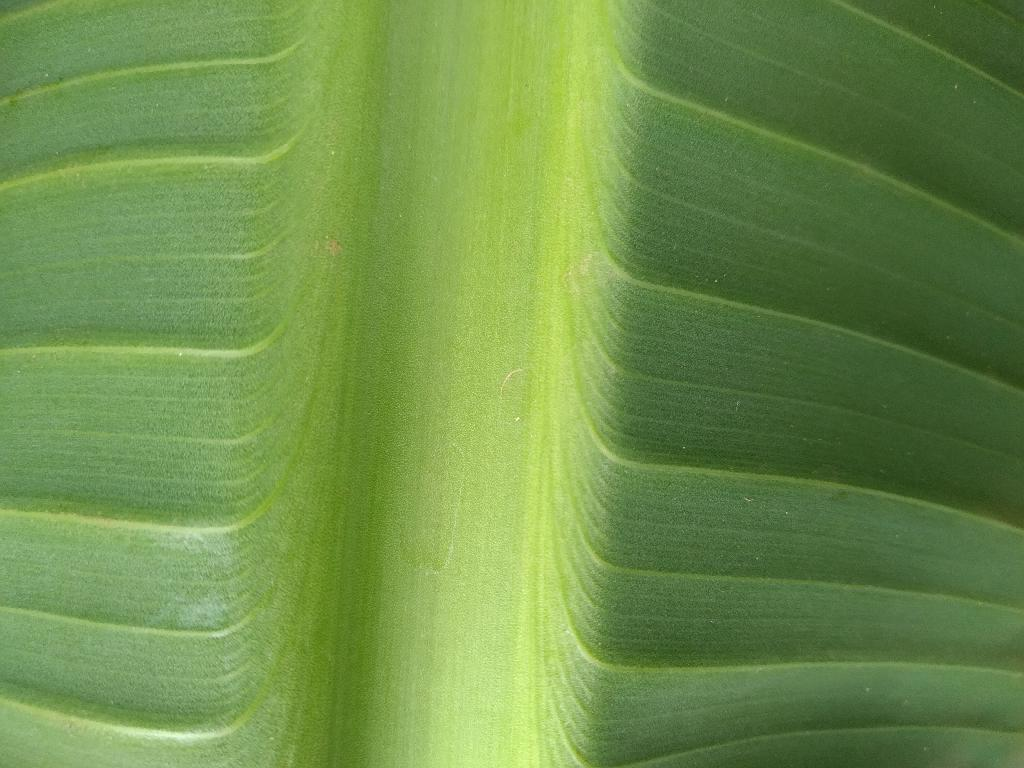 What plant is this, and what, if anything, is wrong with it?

banana, healthy
